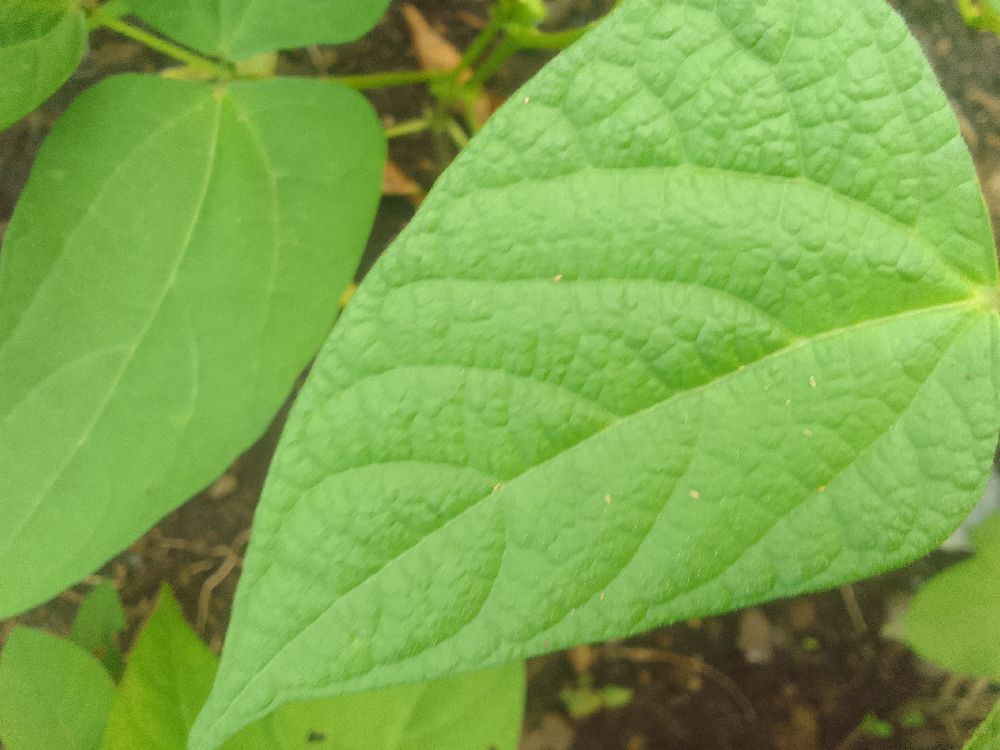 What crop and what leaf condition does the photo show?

common bean, healthy
